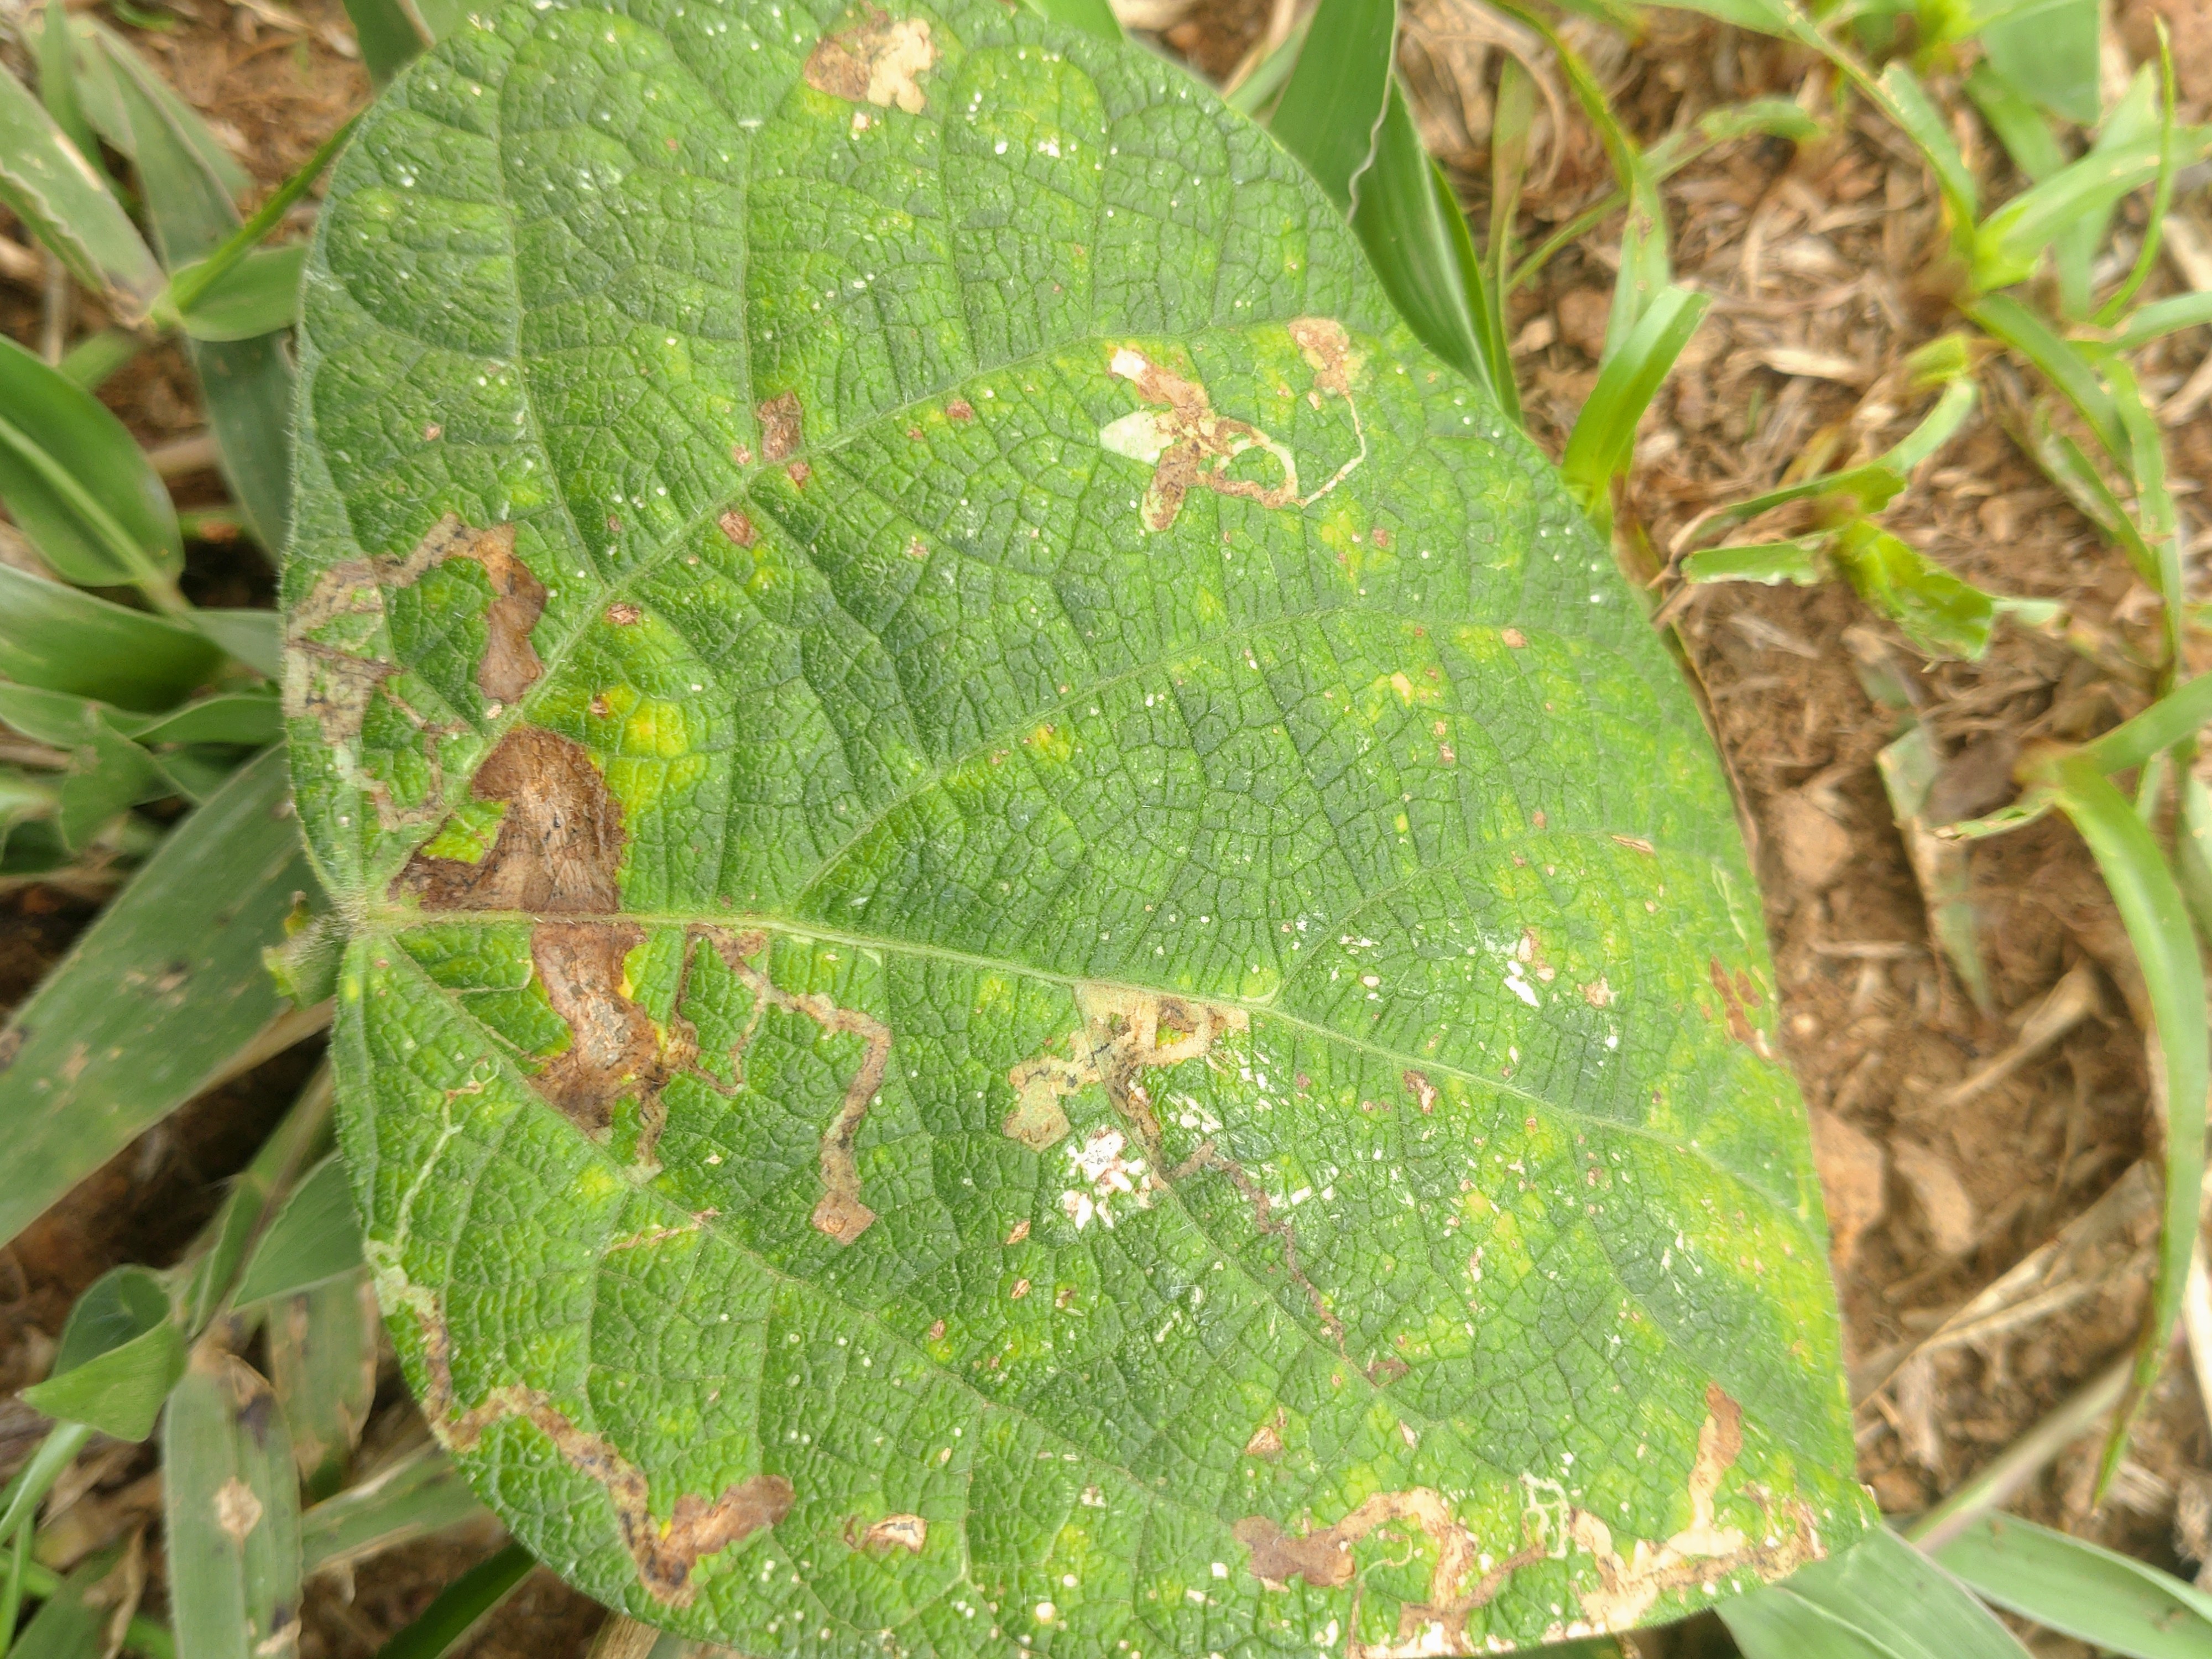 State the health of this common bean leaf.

rust
